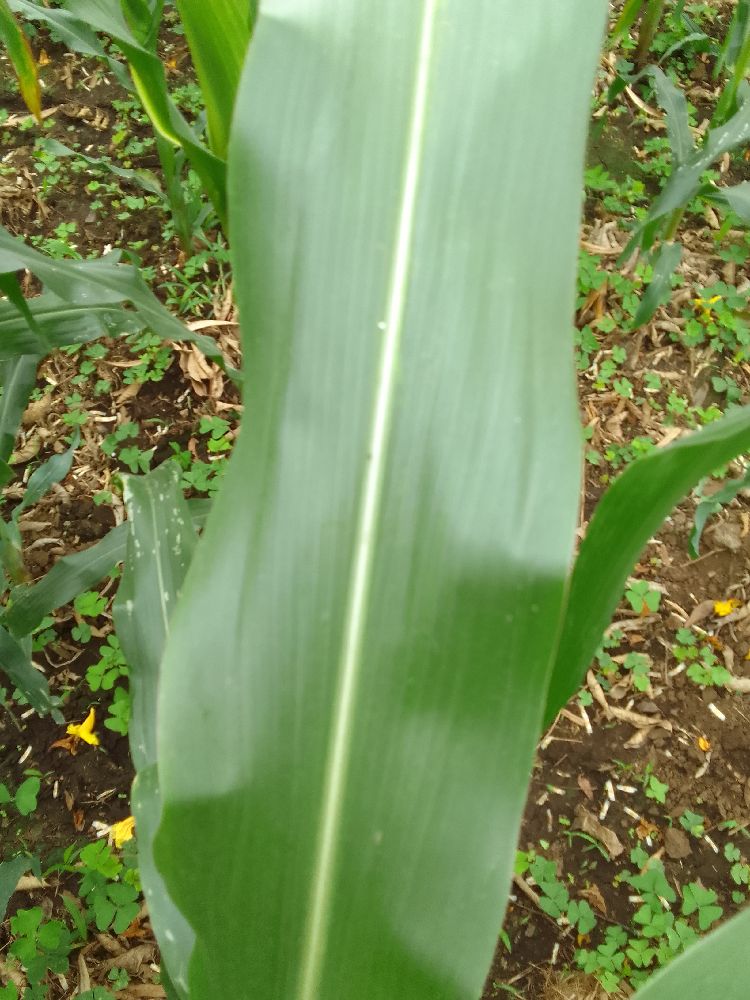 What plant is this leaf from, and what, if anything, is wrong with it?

maize, healthy
